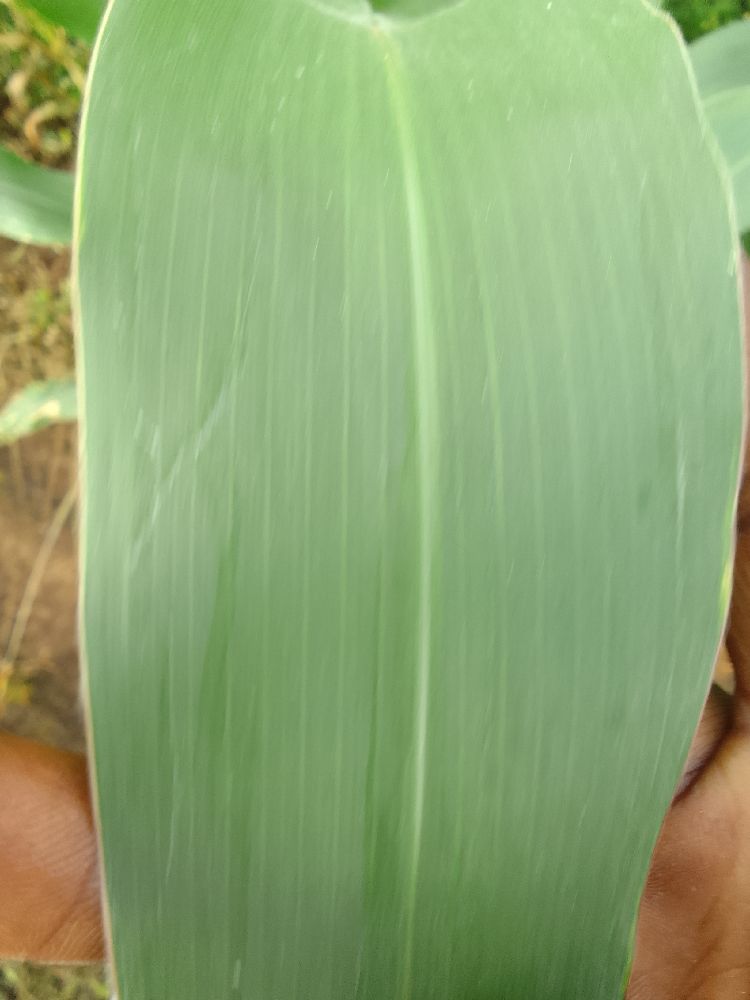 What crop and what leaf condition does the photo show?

maize, healthy
